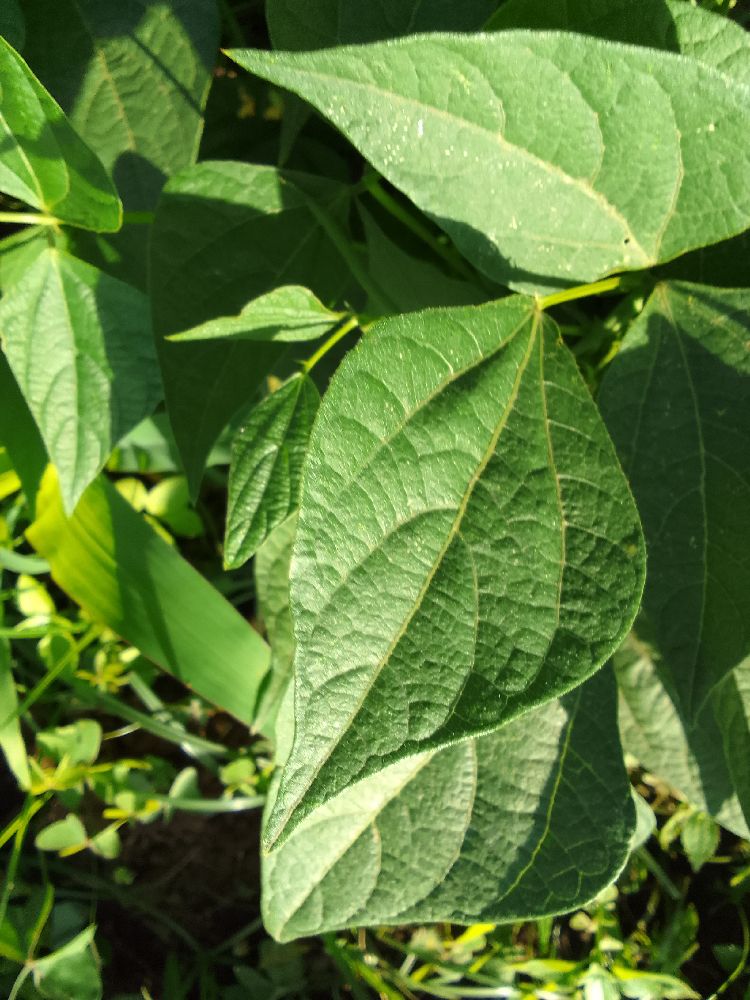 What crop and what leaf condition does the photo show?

common bean, healthy
